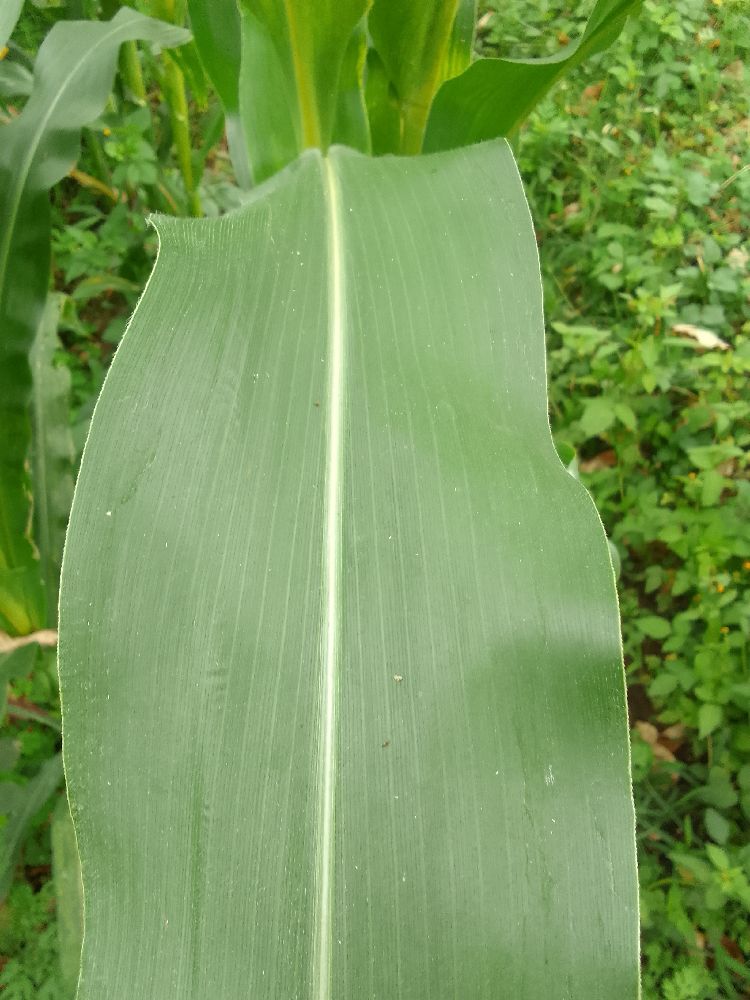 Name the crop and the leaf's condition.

maize, healthy
